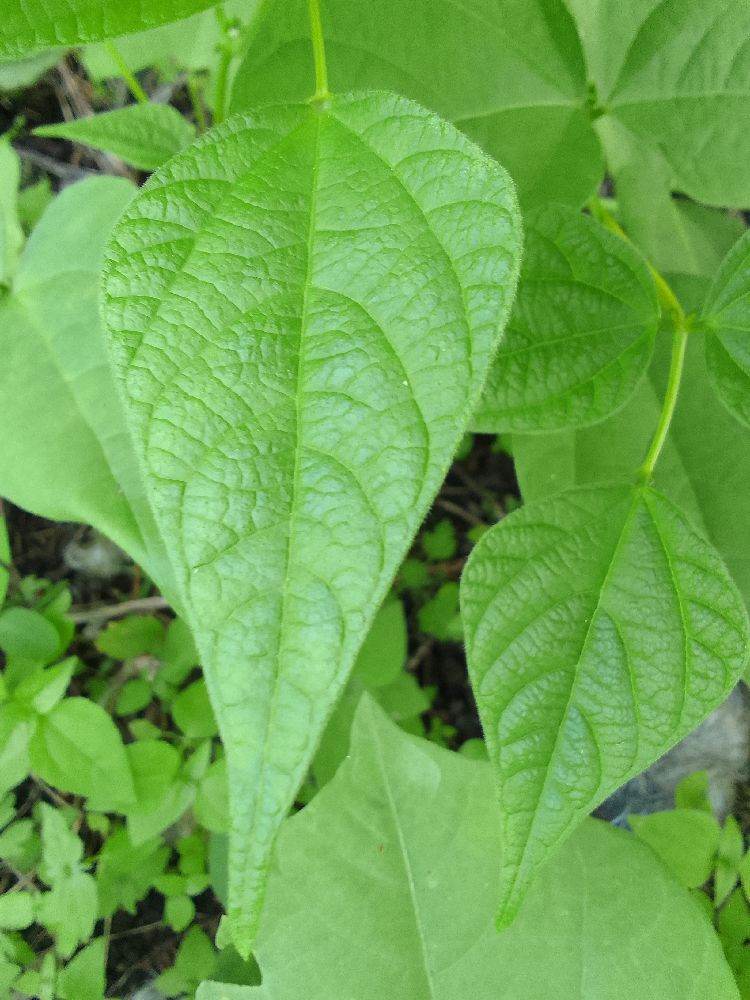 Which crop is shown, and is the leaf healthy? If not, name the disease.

common bean, healthy
